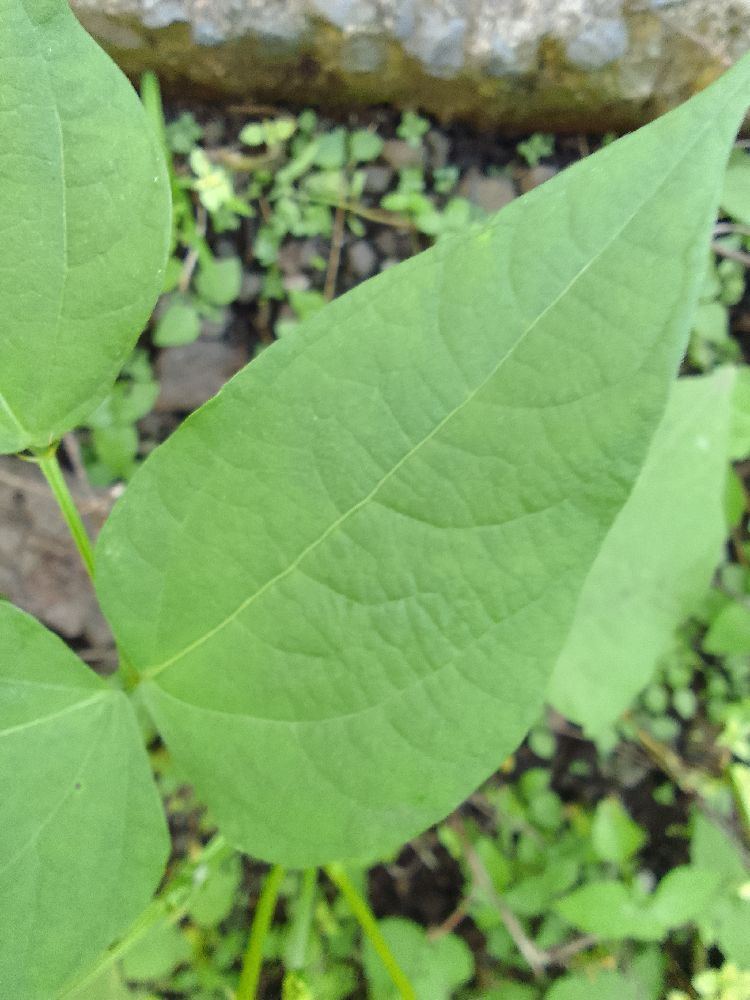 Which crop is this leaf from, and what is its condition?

common bean, healthy
